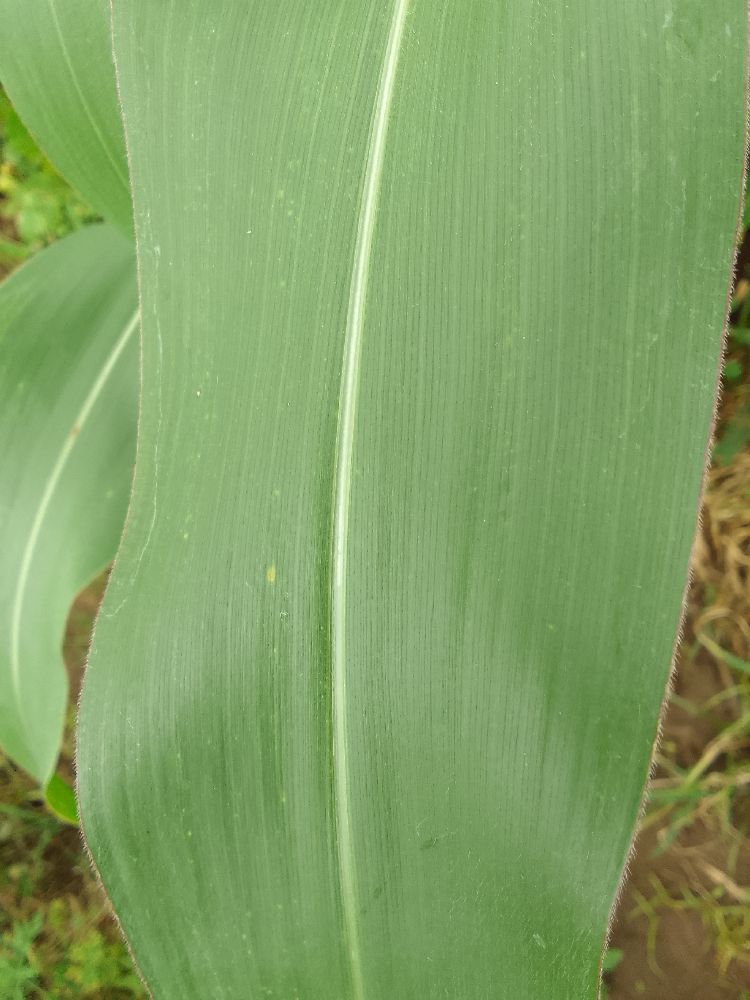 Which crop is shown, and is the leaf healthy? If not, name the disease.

maize, healthy
